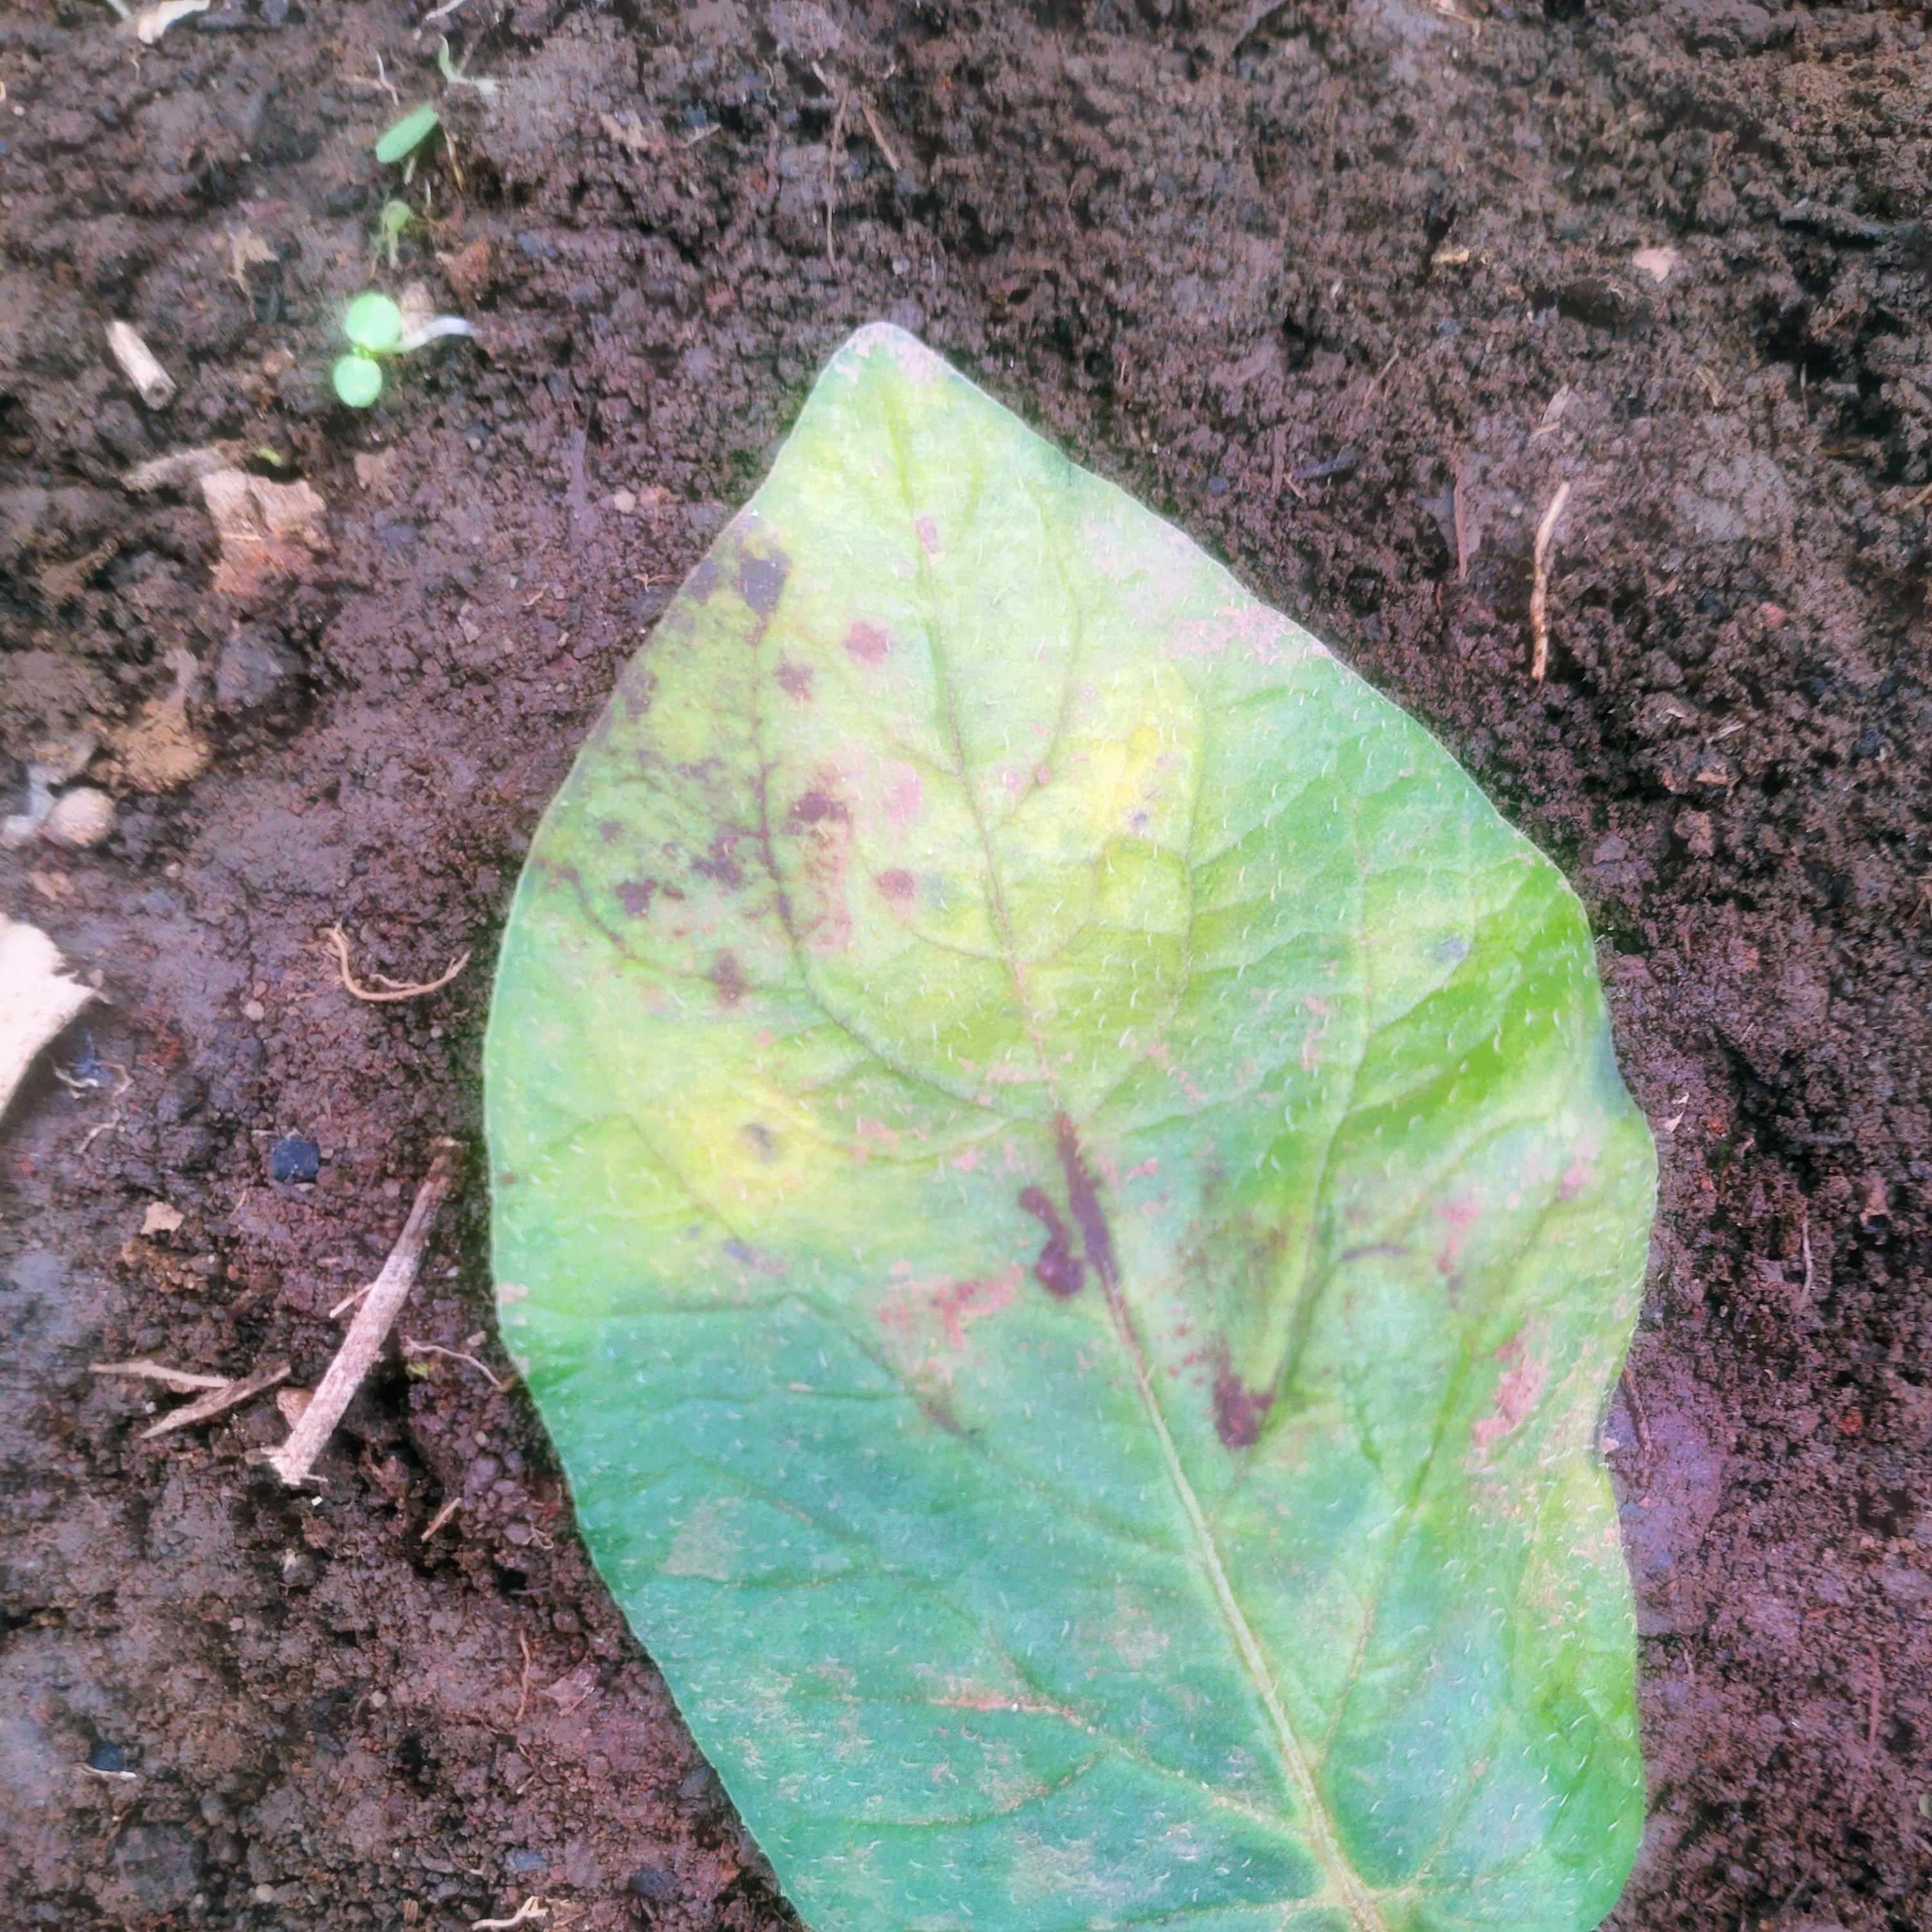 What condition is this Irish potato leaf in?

late blight
